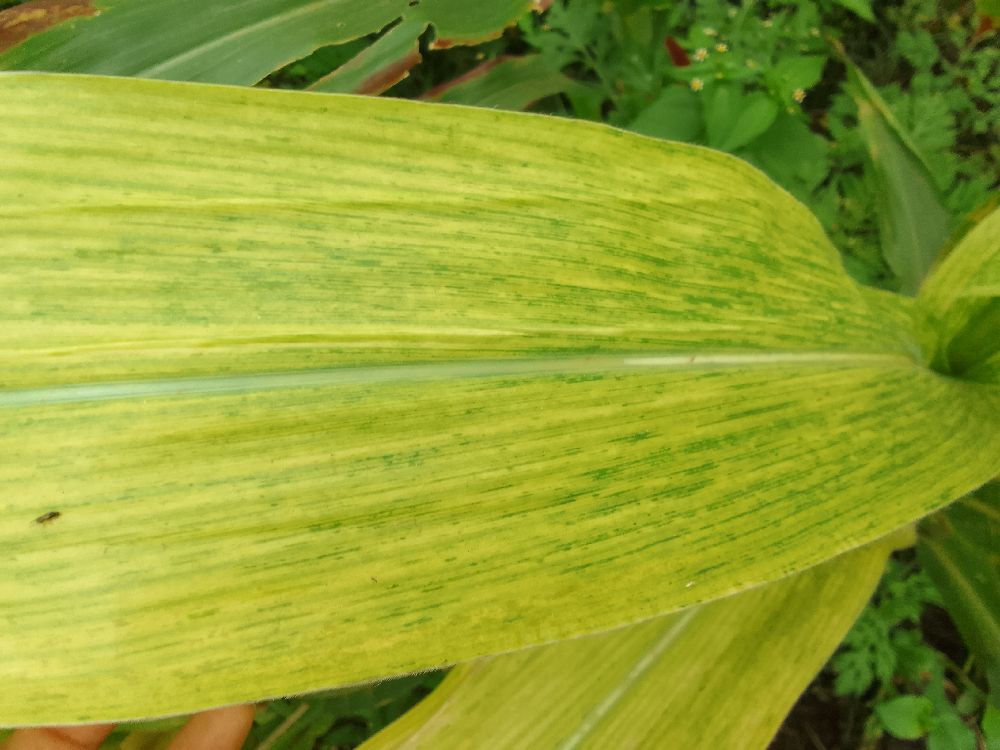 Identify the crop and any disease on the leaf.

maize, maize lethal necrosis
